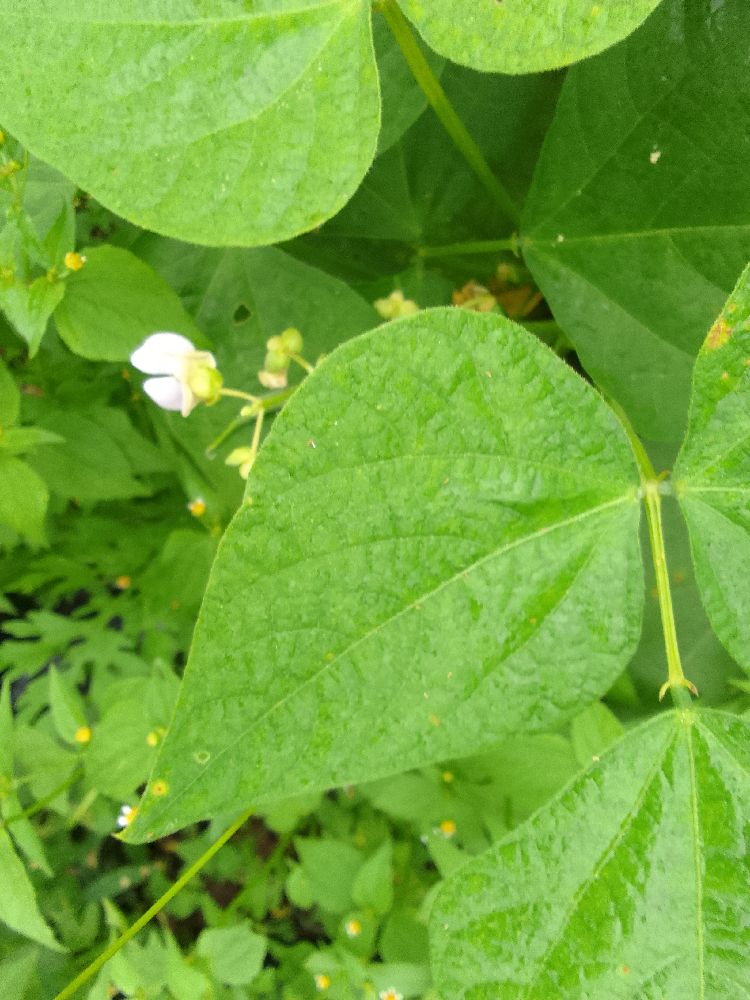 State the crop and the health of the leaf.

common bean, healthy
